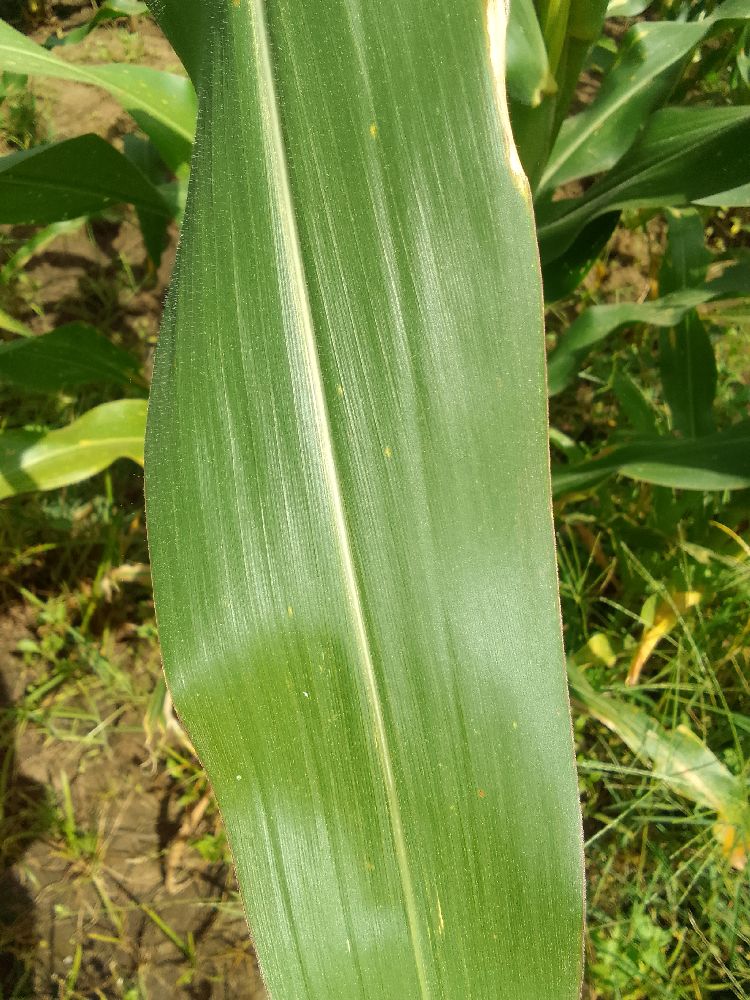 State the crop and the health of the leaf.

maize, healthy
